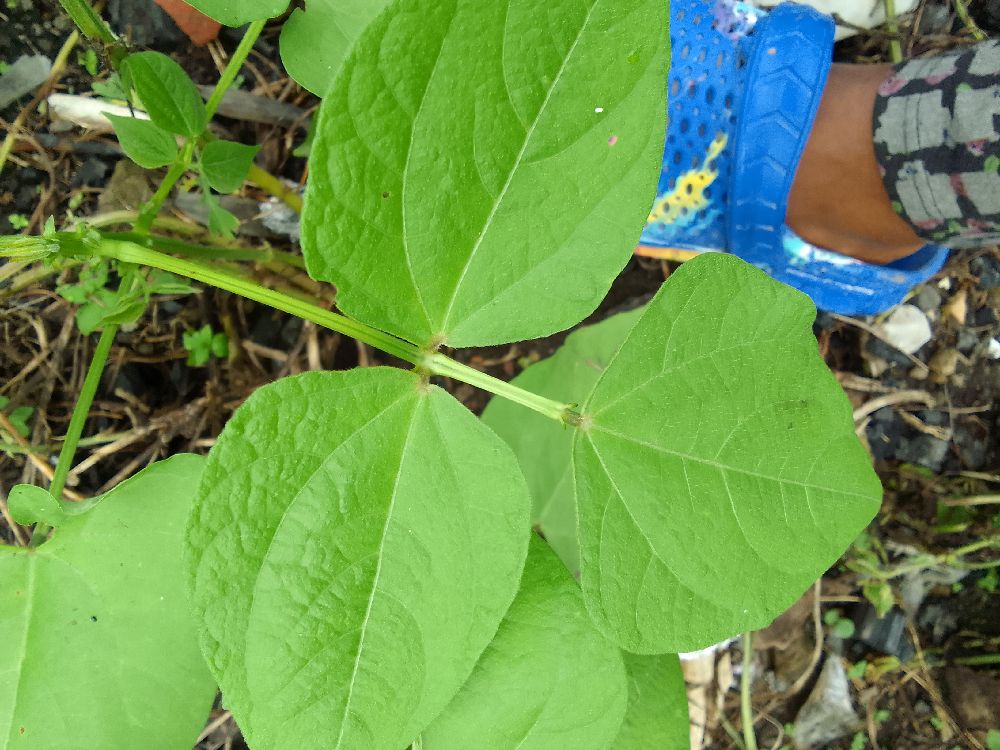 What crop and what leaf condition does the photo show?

common bean, healthy
